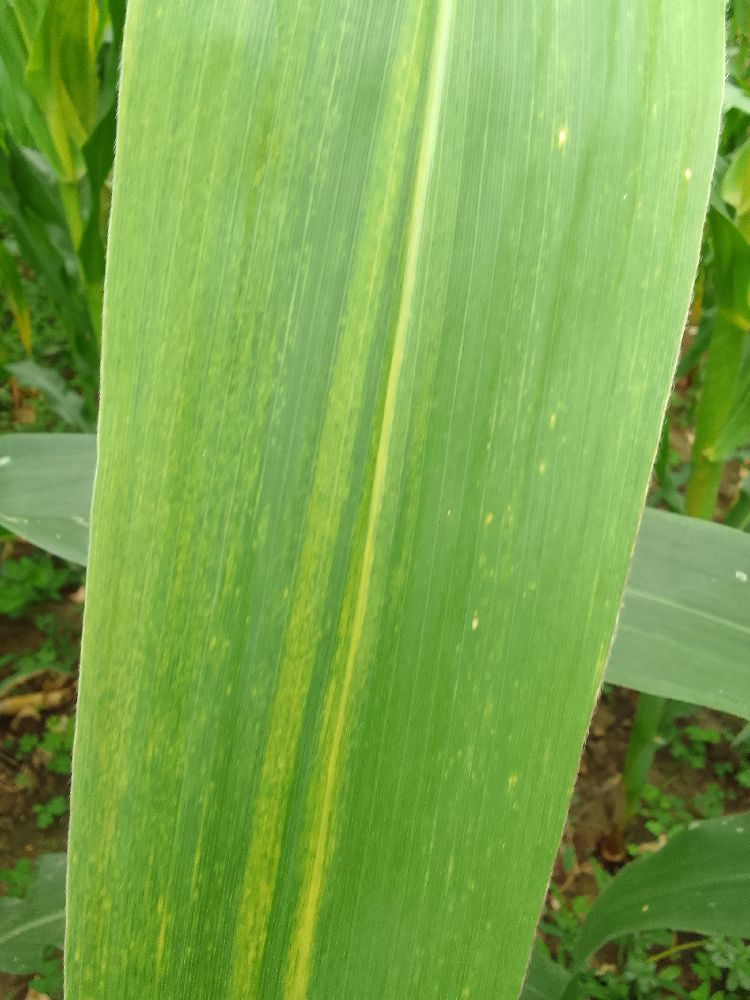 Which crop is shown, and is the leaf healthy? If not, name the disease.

maize, maize lethal necrosis
